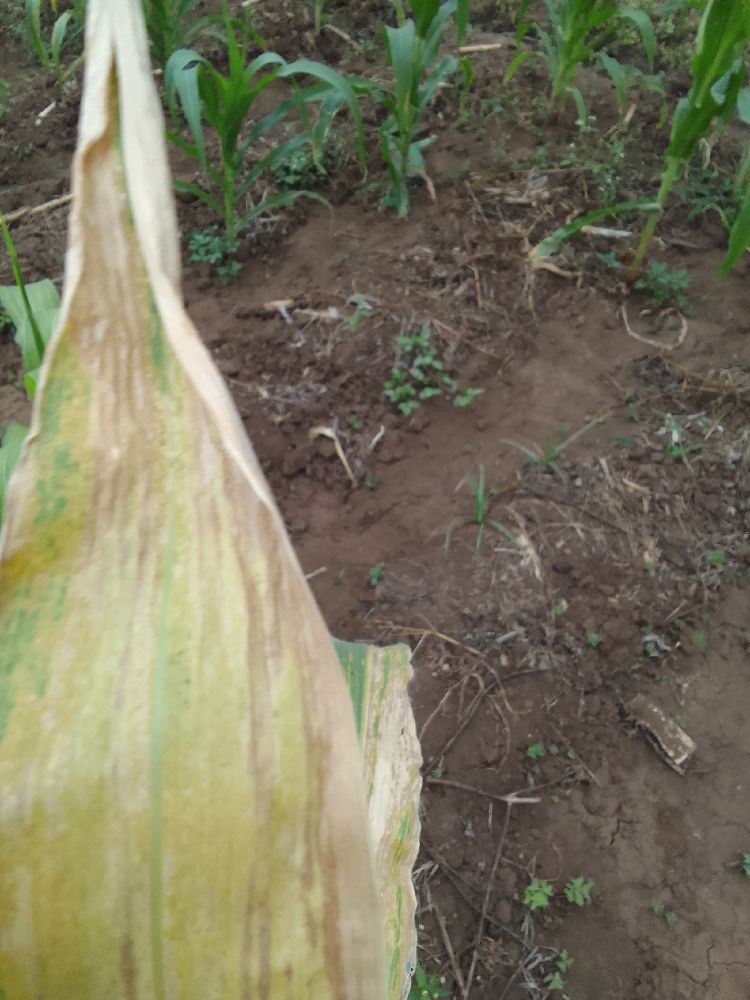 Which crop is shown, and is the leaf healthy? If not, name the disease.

maize, maize lethal necrosis
